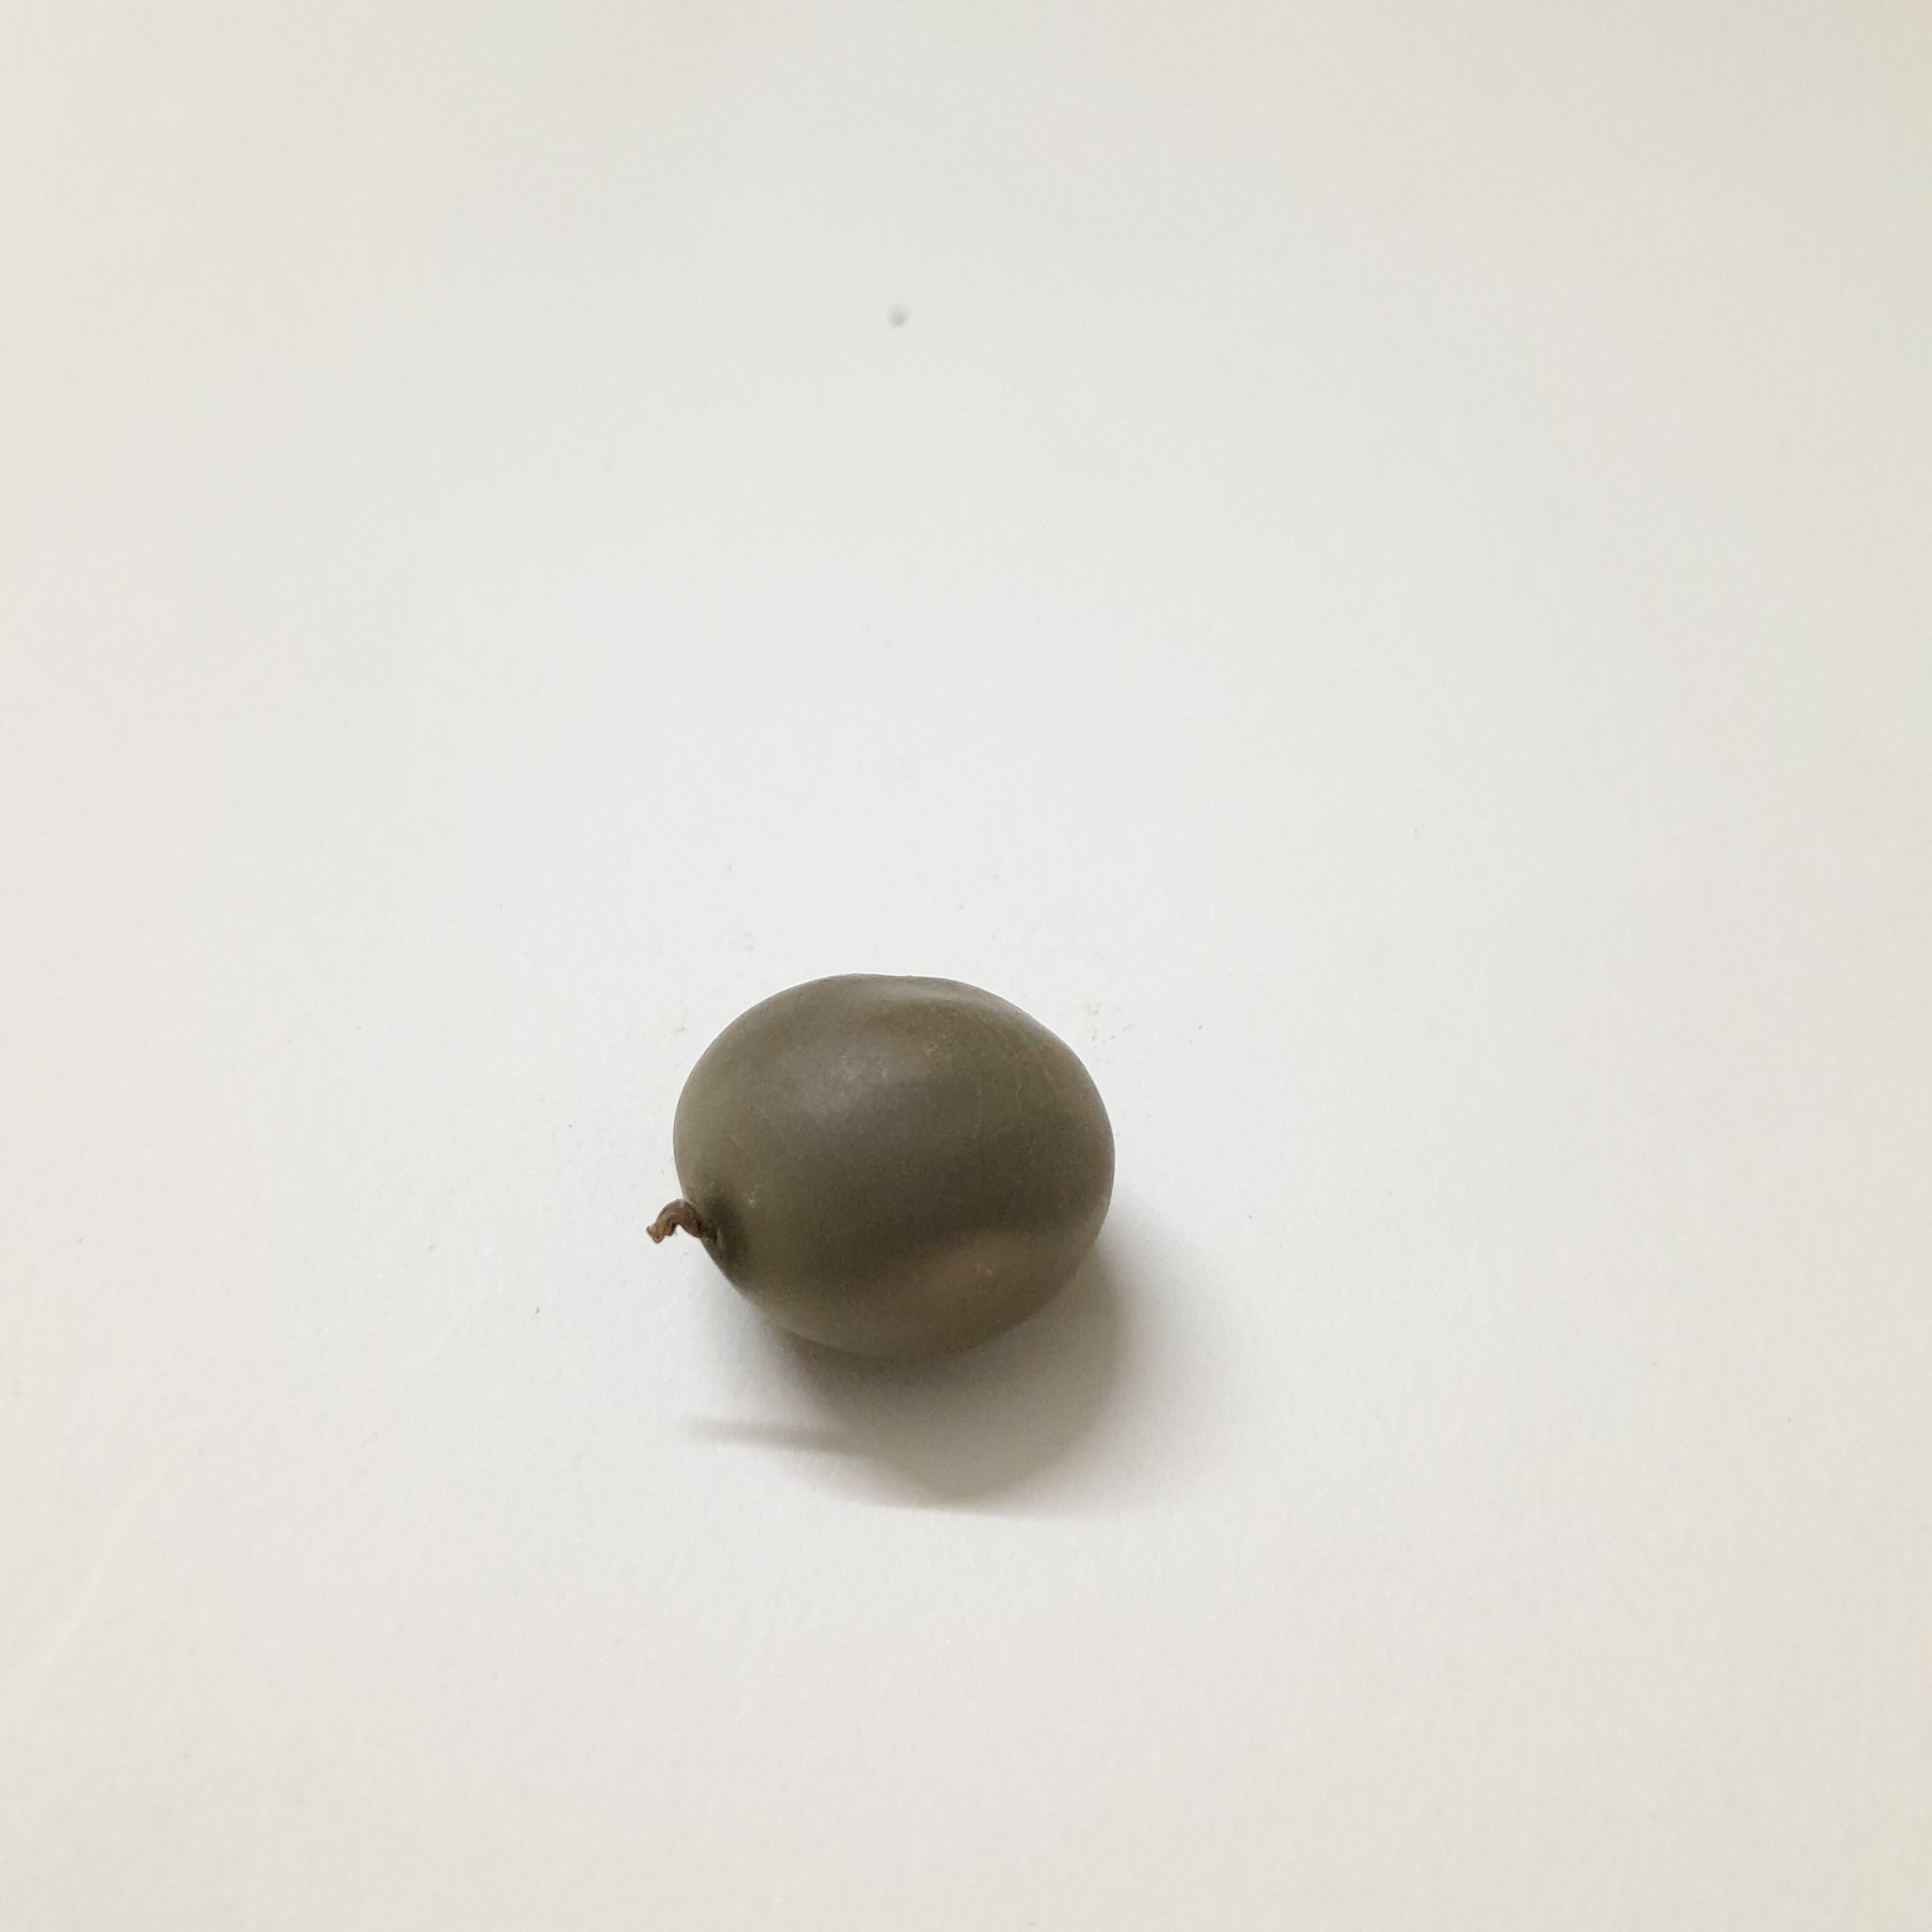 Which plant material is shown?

sagargota
